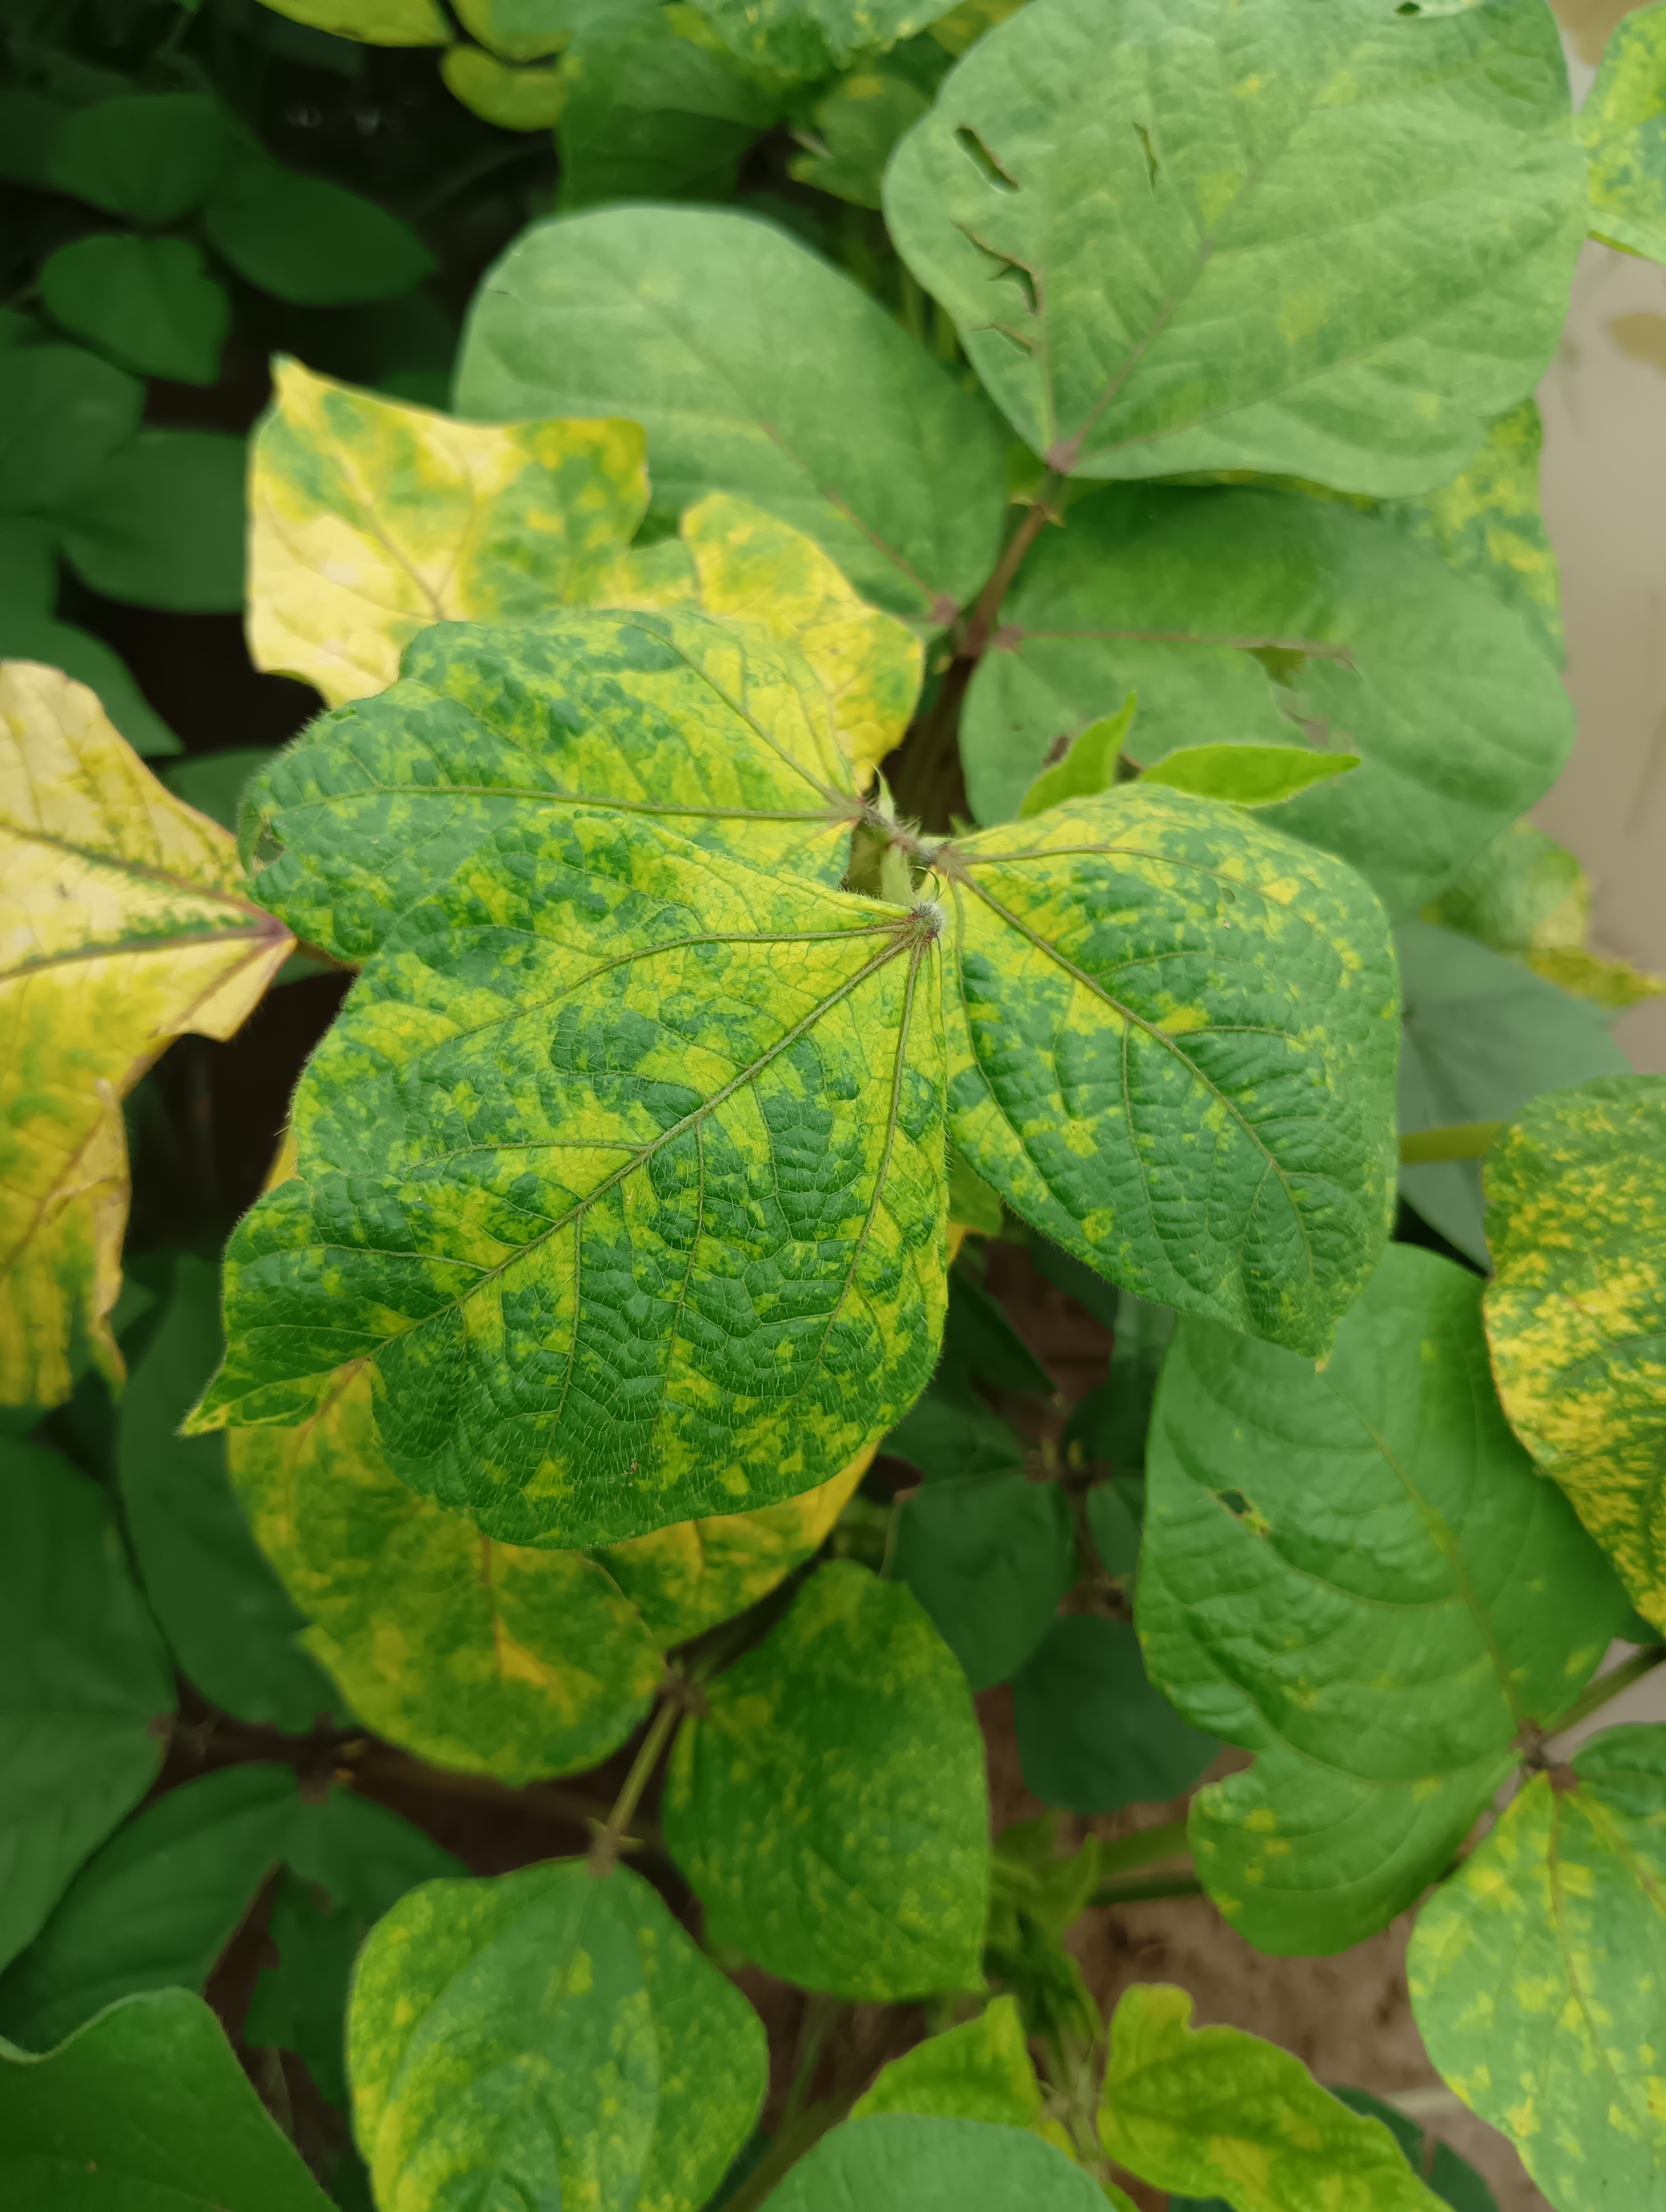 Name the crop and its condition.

mungbean, yellow mosaic
